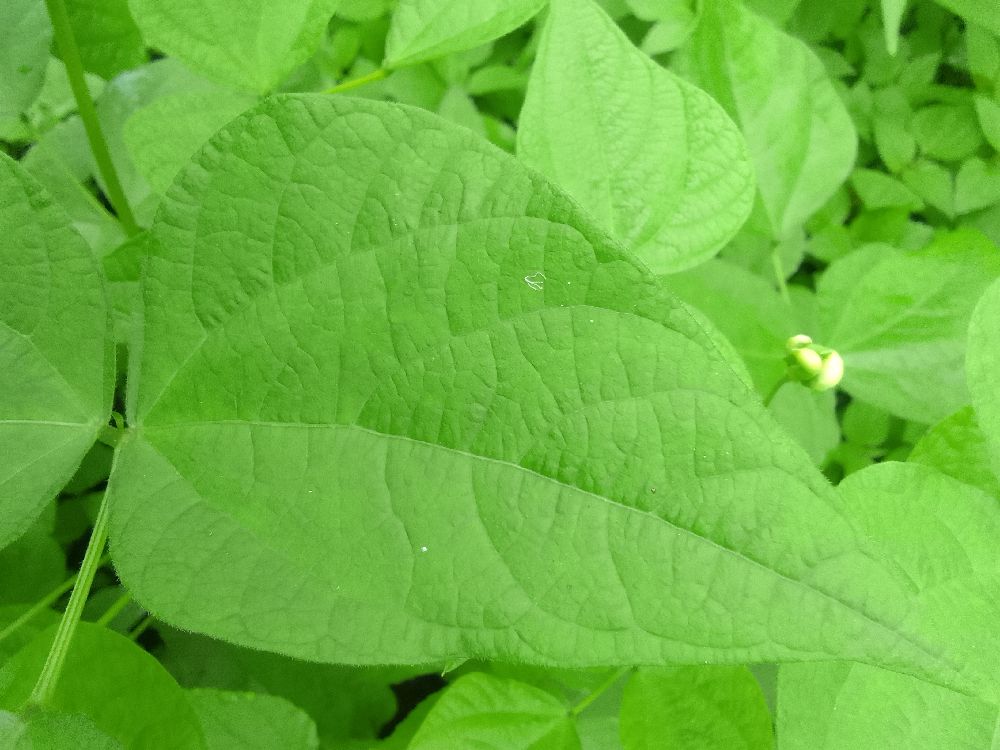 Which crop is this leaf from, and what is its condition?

common bean, healthy
